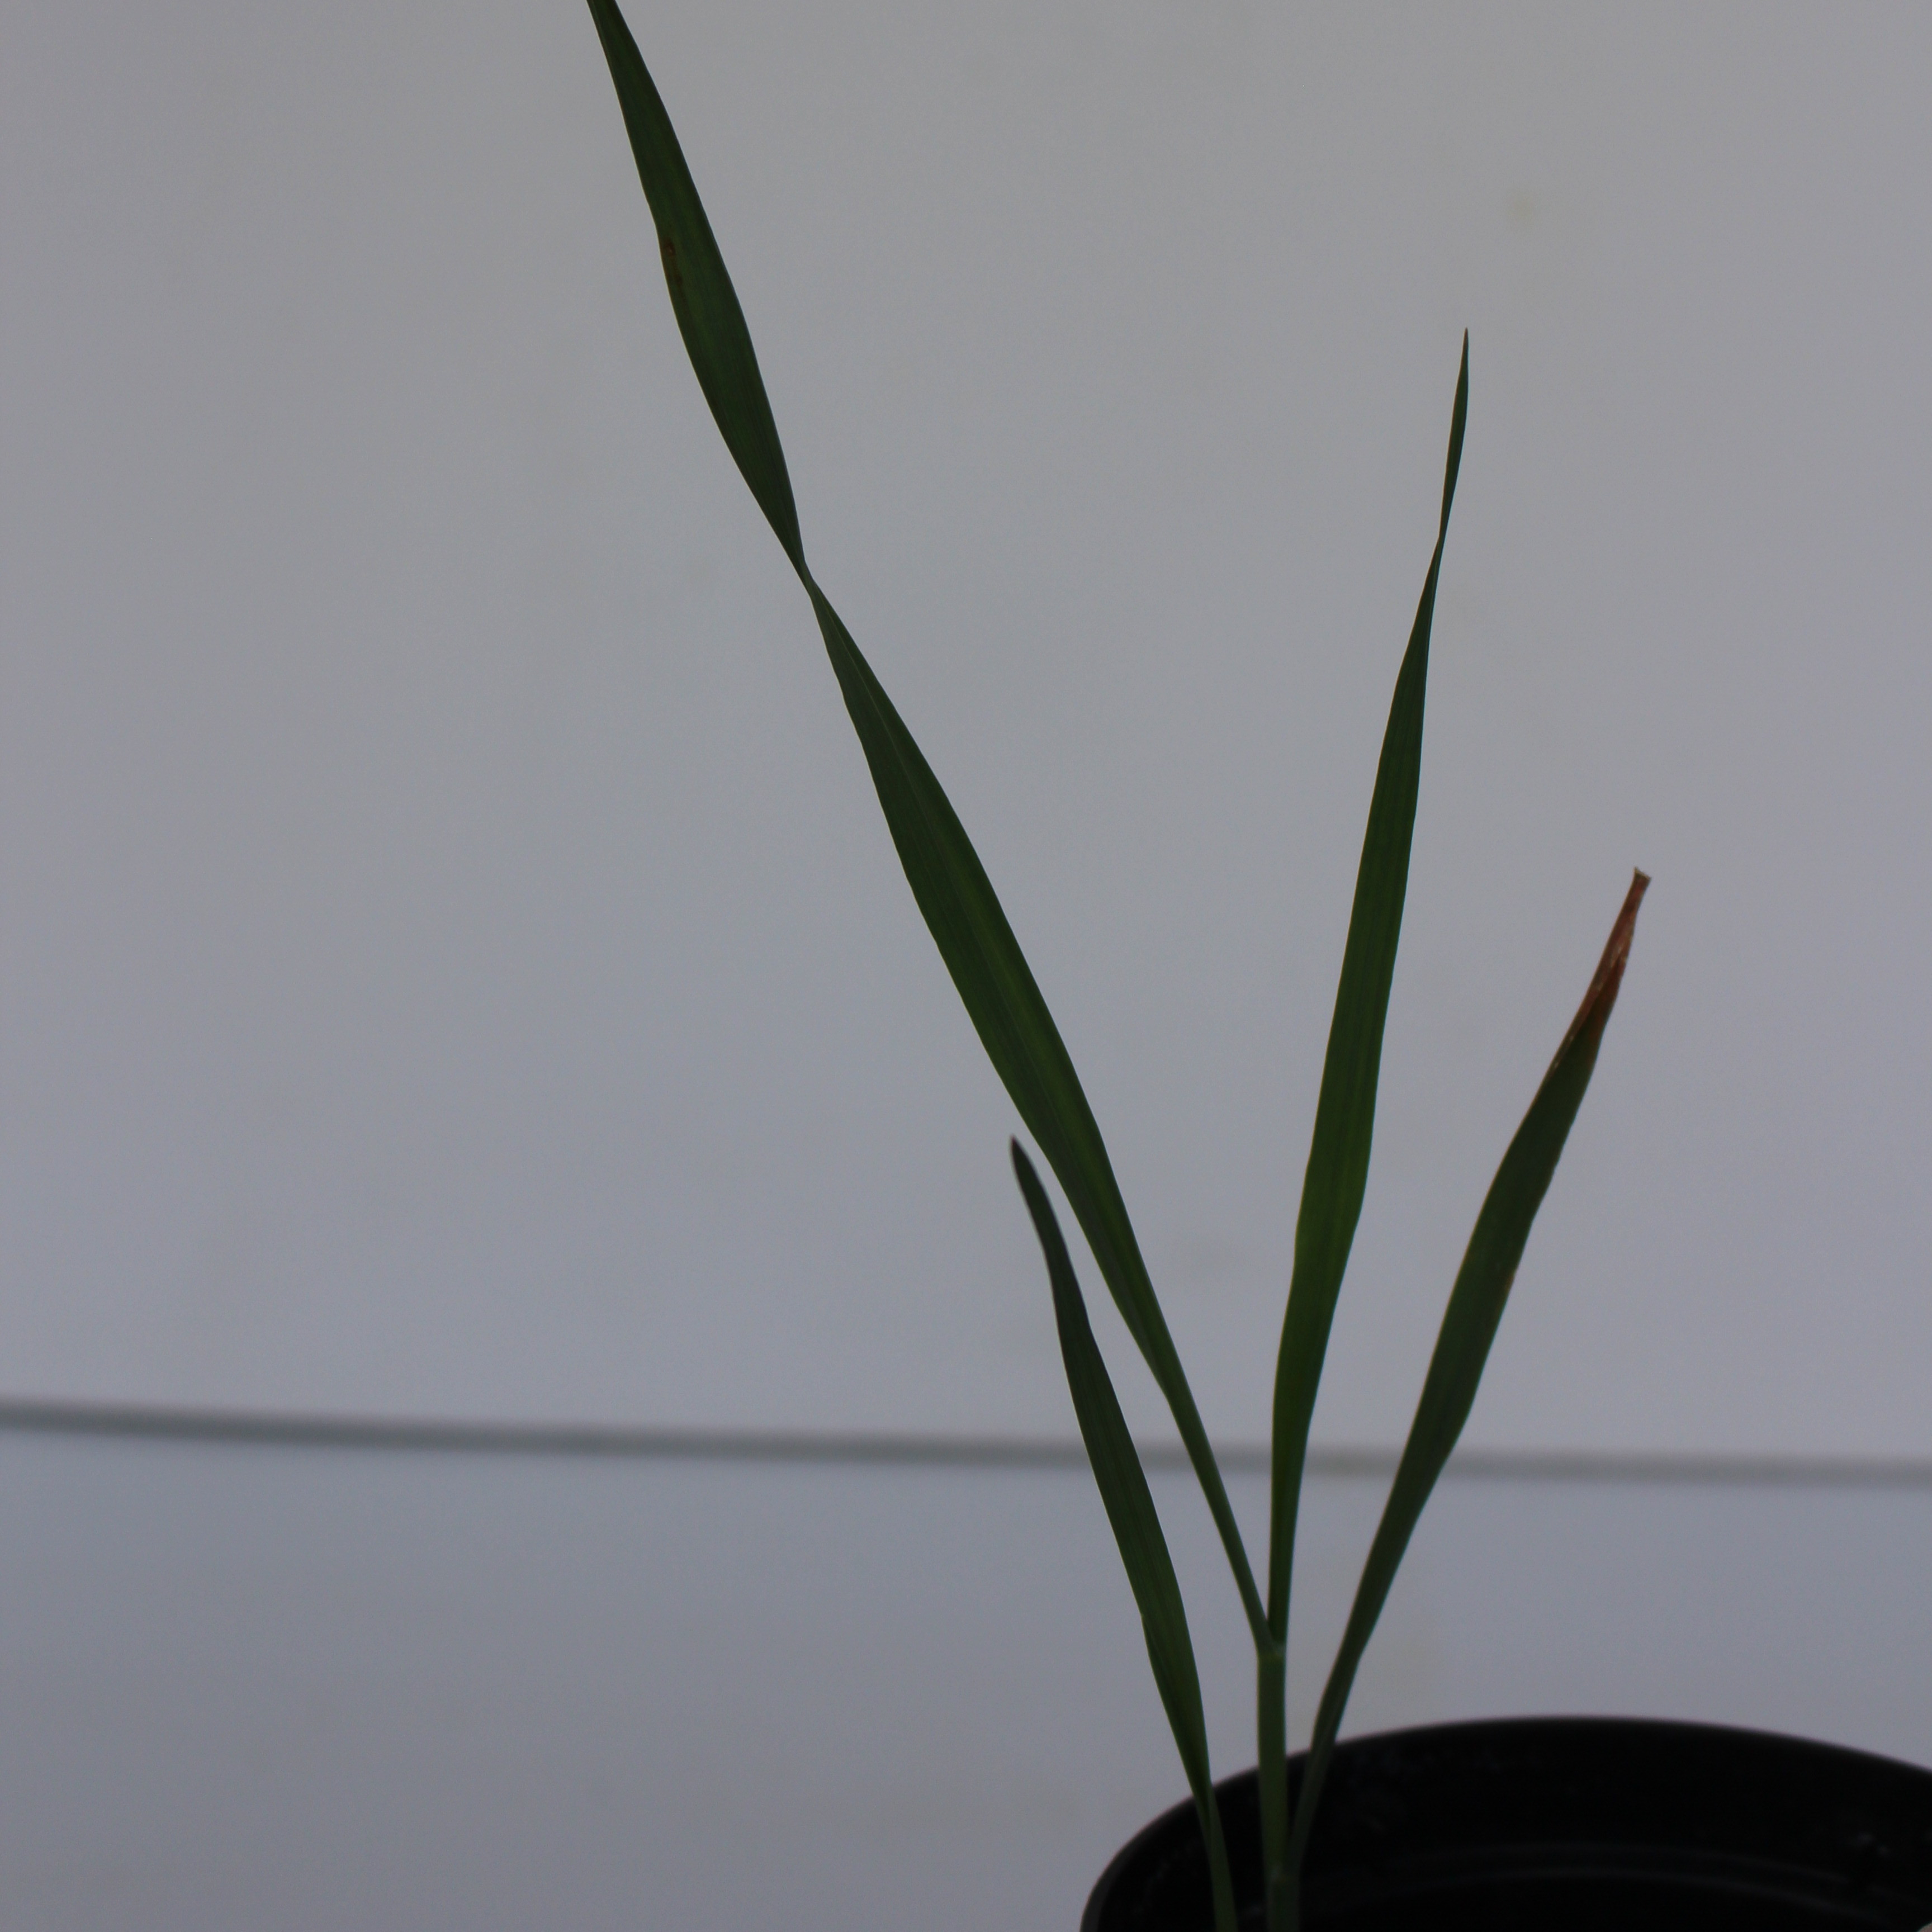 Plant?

Avena sterilis
